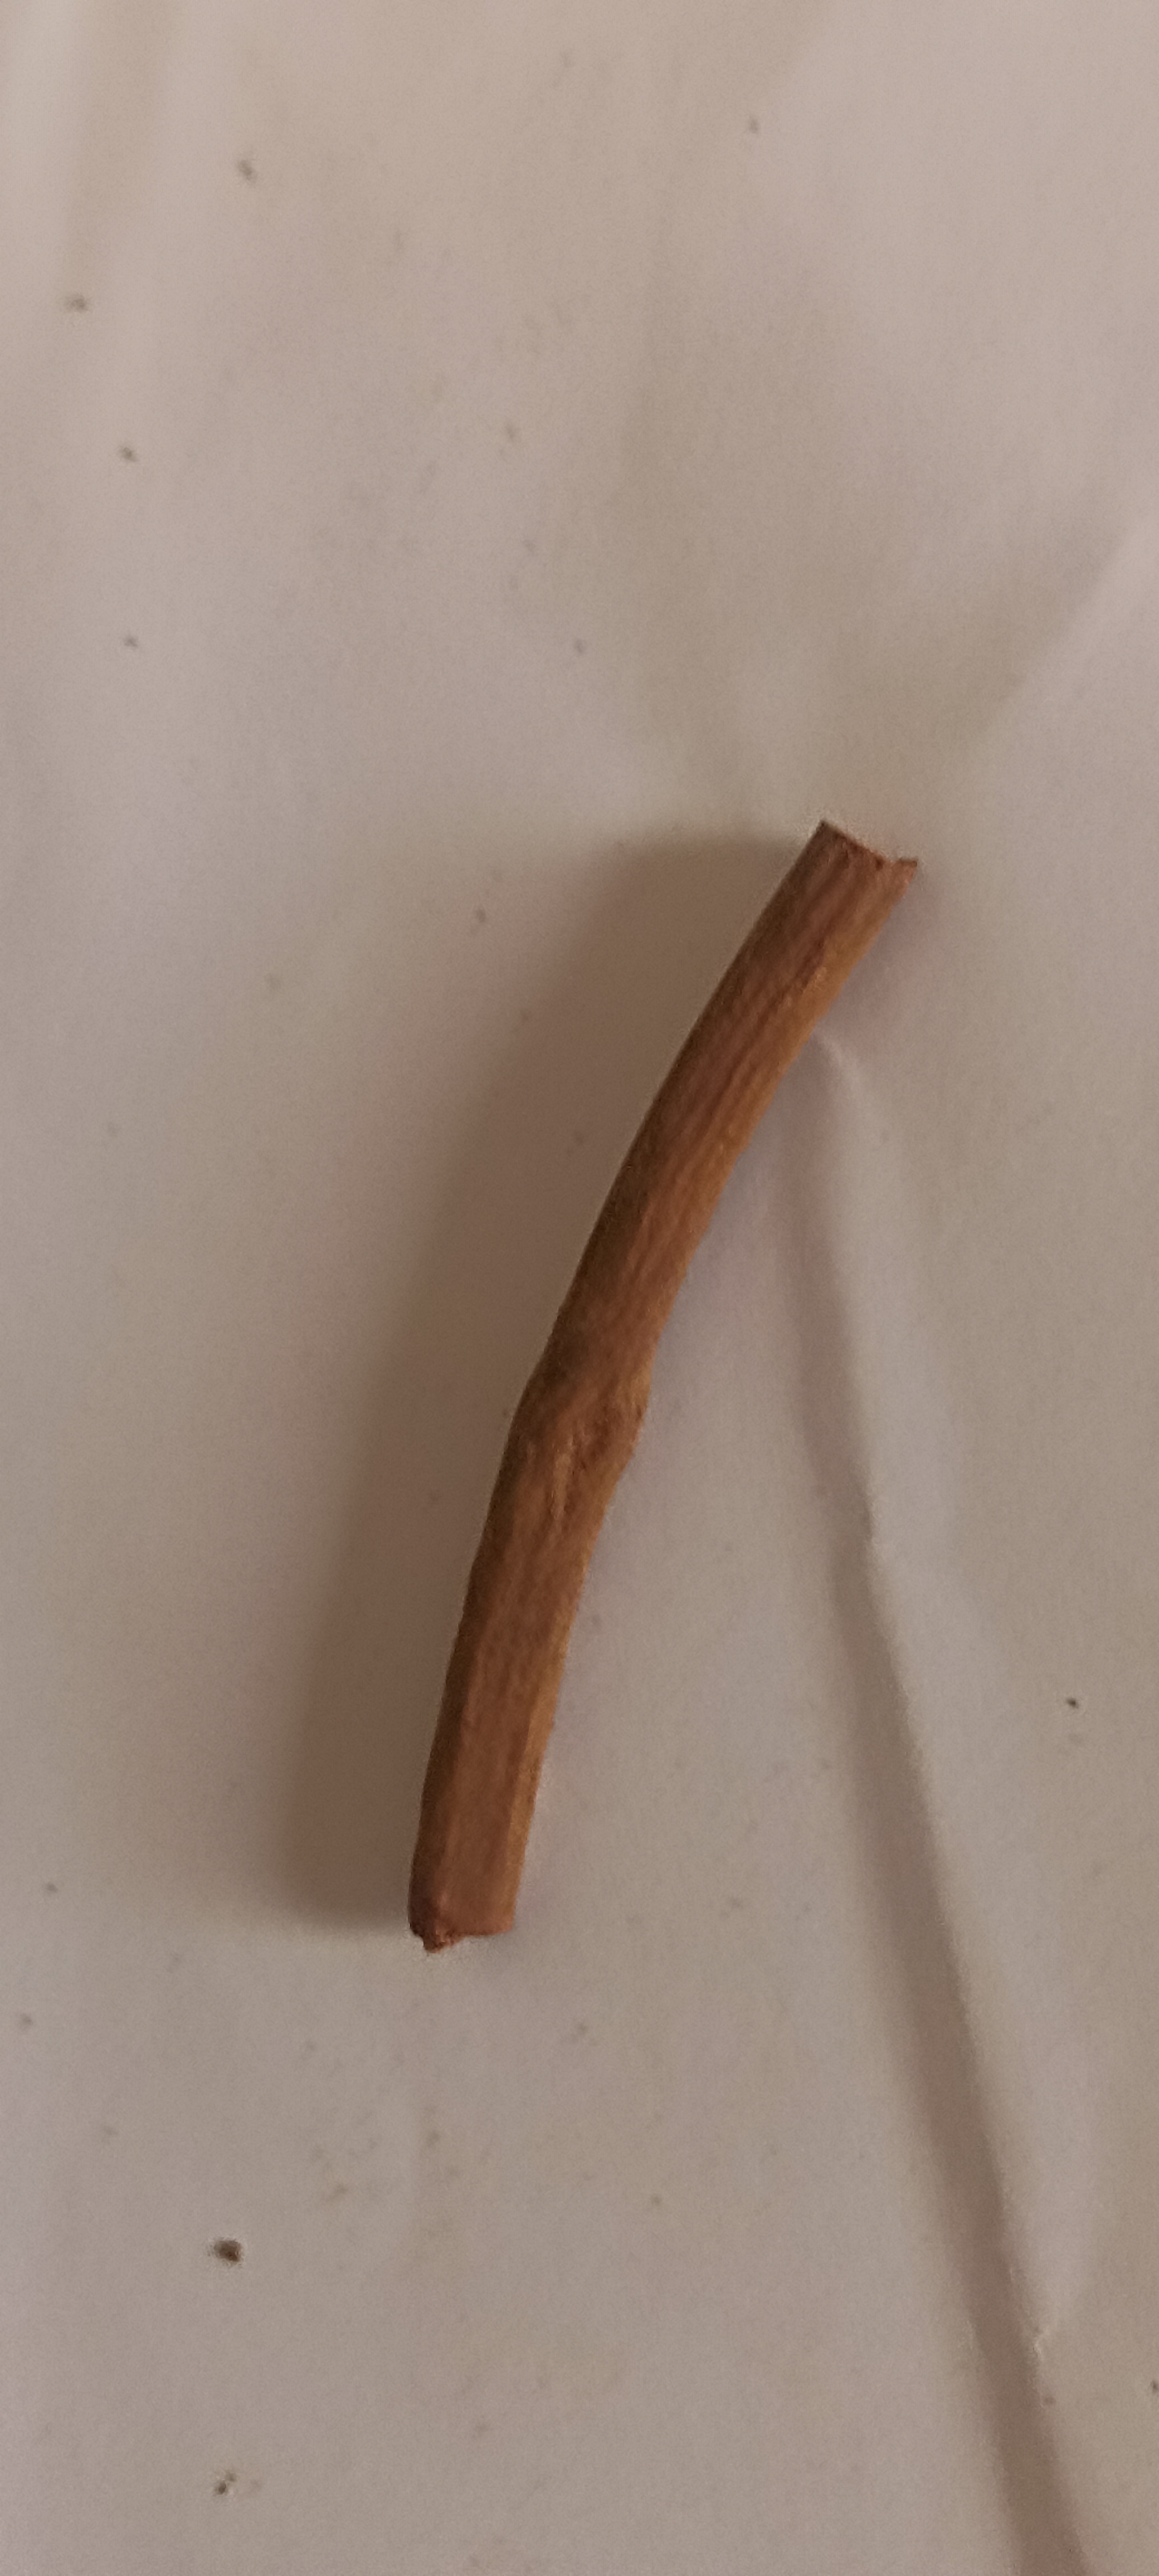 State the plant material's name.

manjistha
